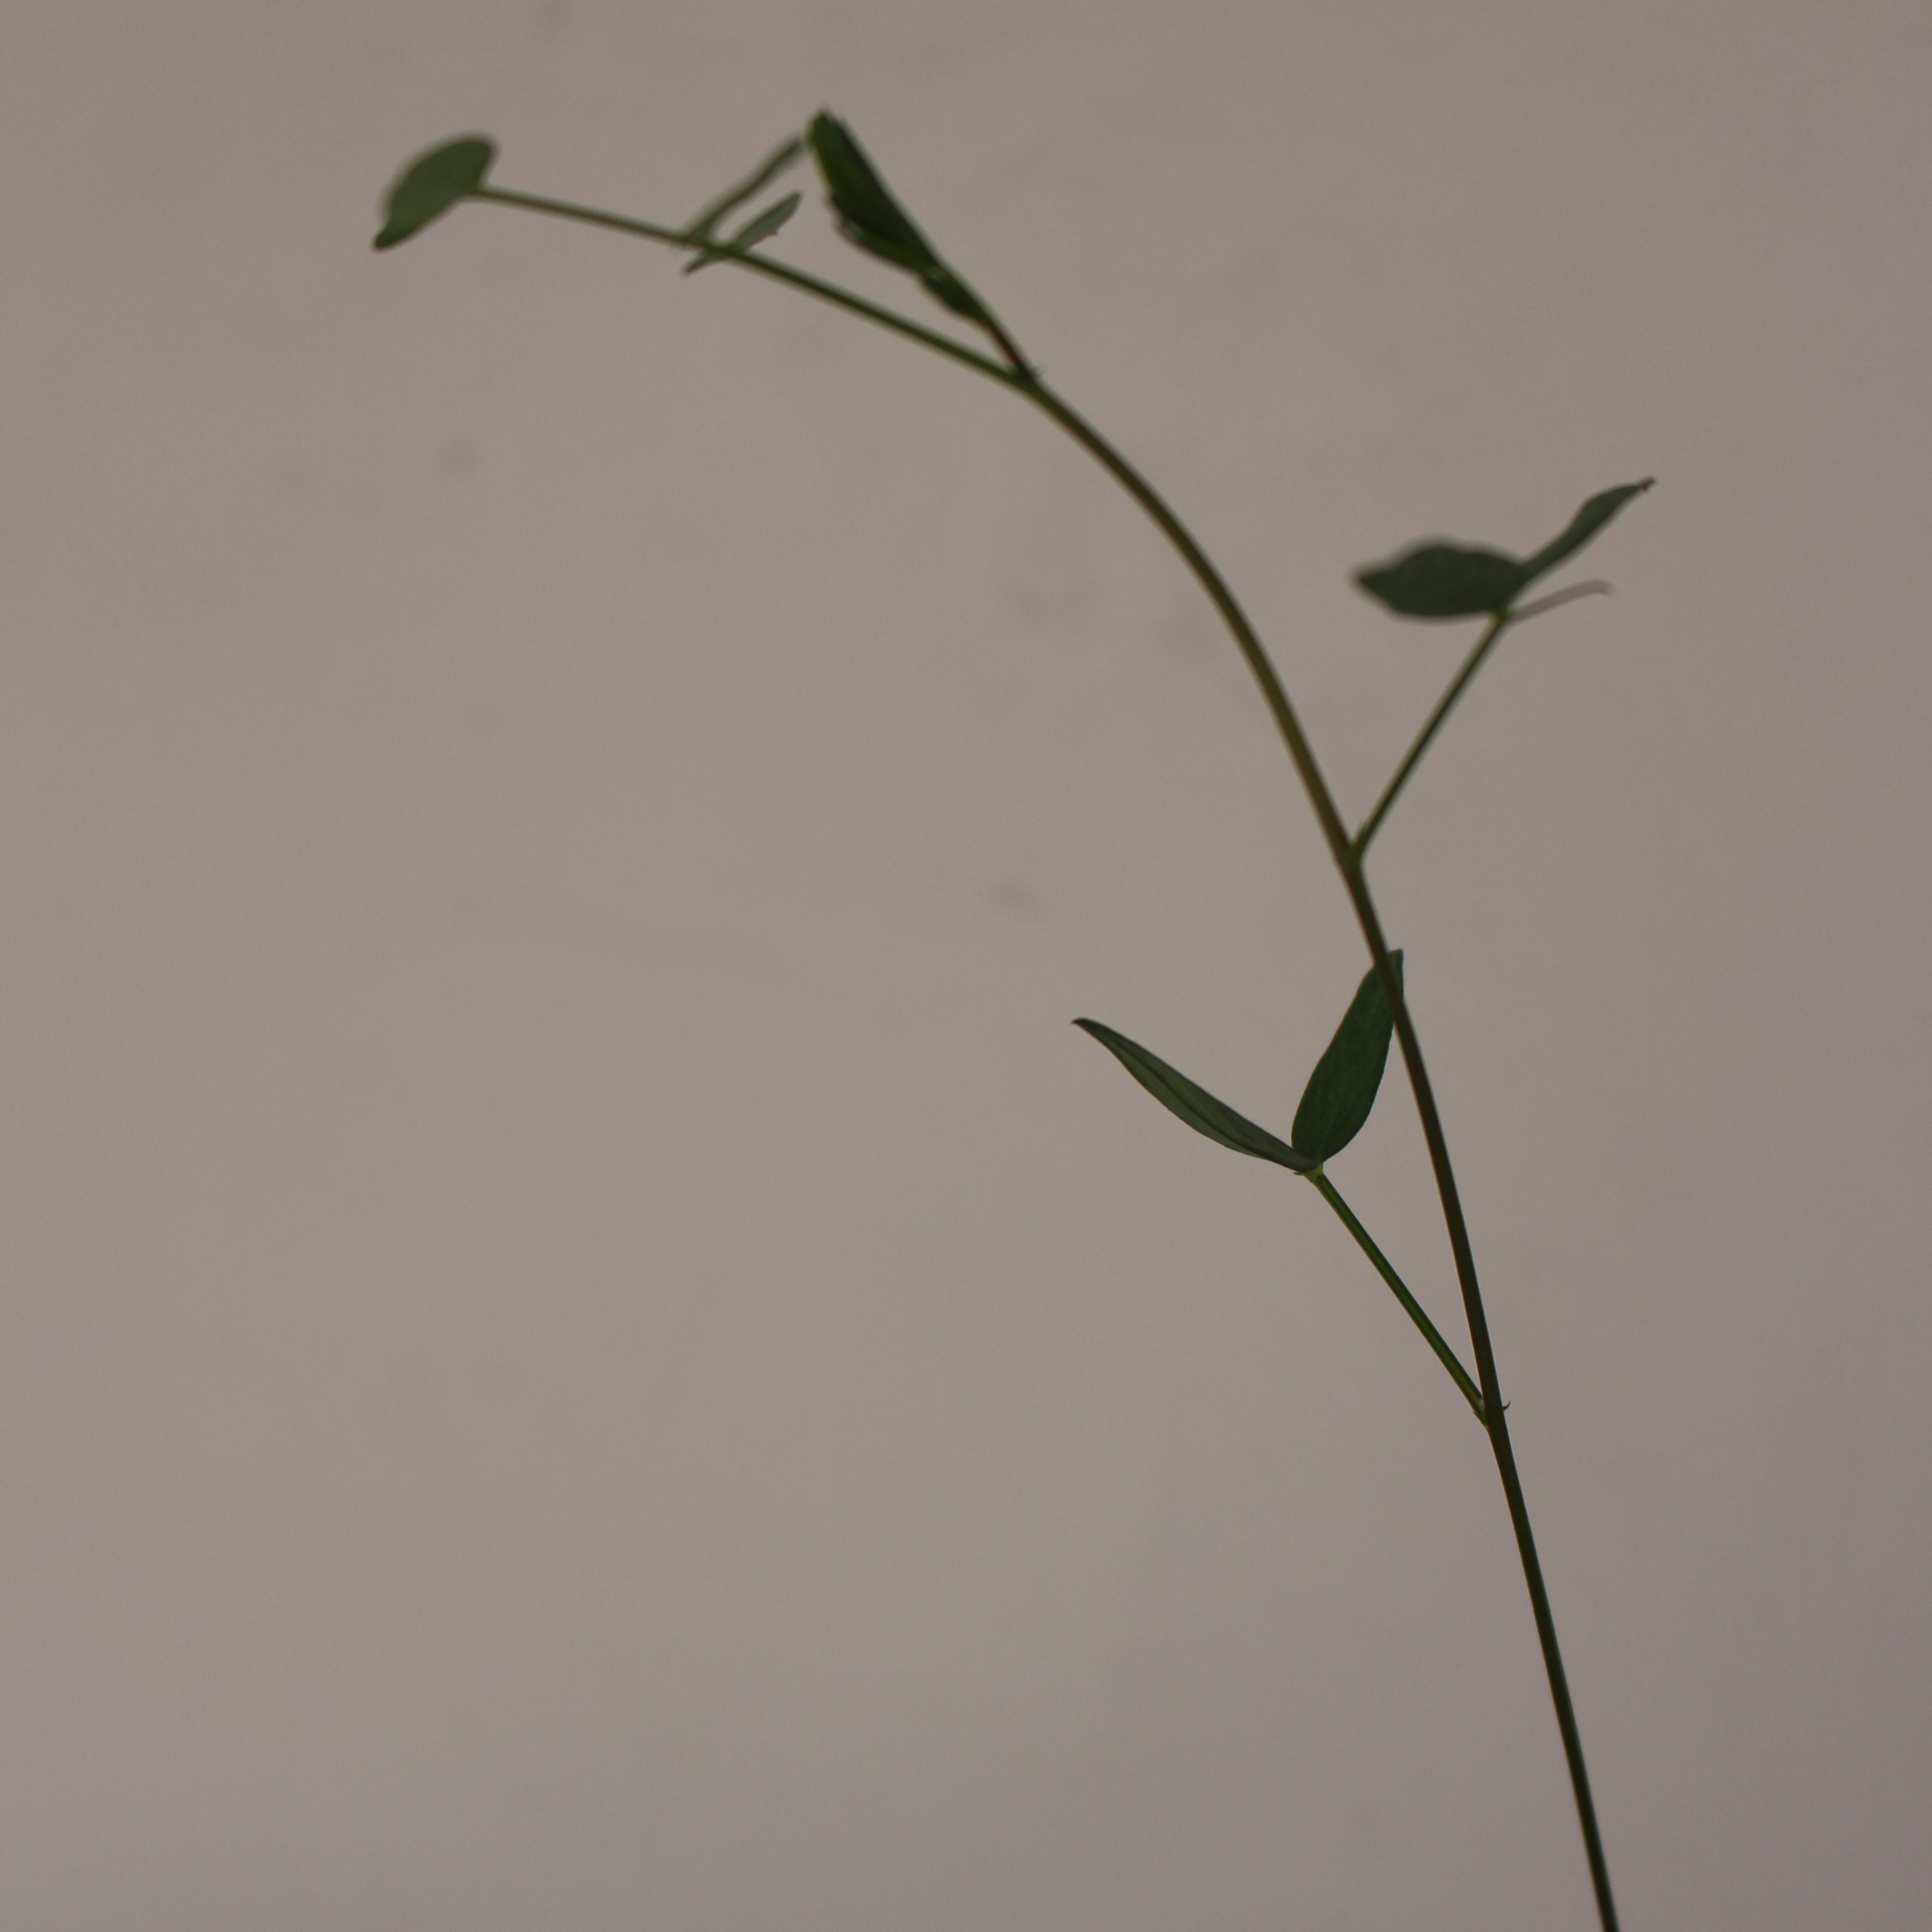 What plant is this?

Vicia sativa
